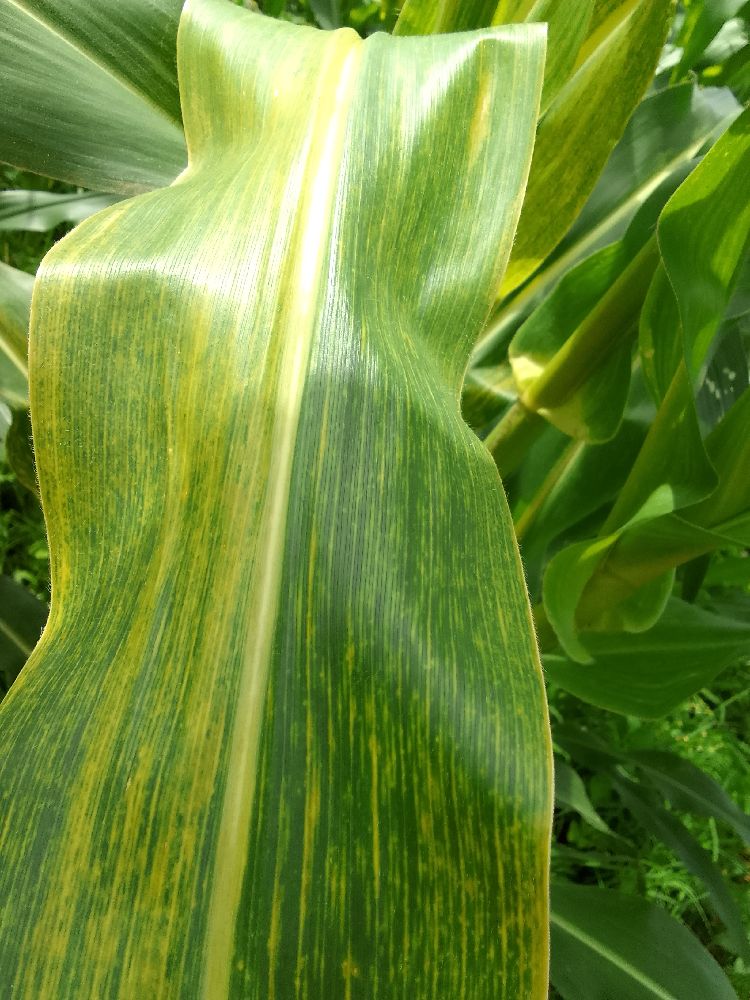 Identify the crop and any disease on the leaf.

maize, maize lethal necrosis
